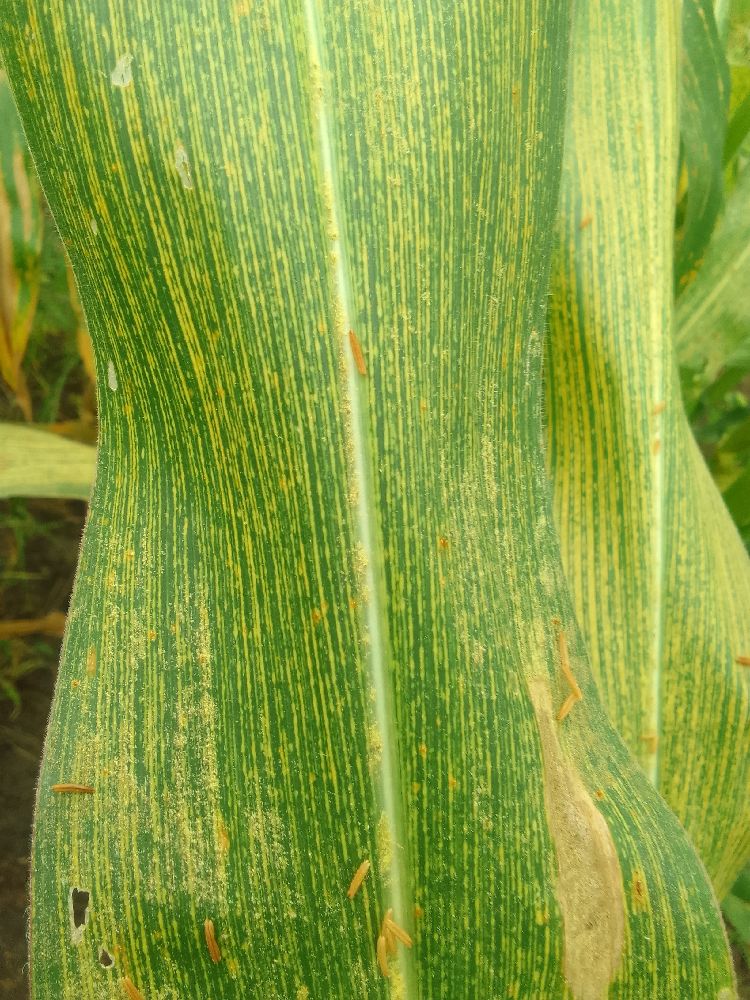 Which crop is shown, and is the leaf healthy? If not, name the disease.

maize, maize streak virus
